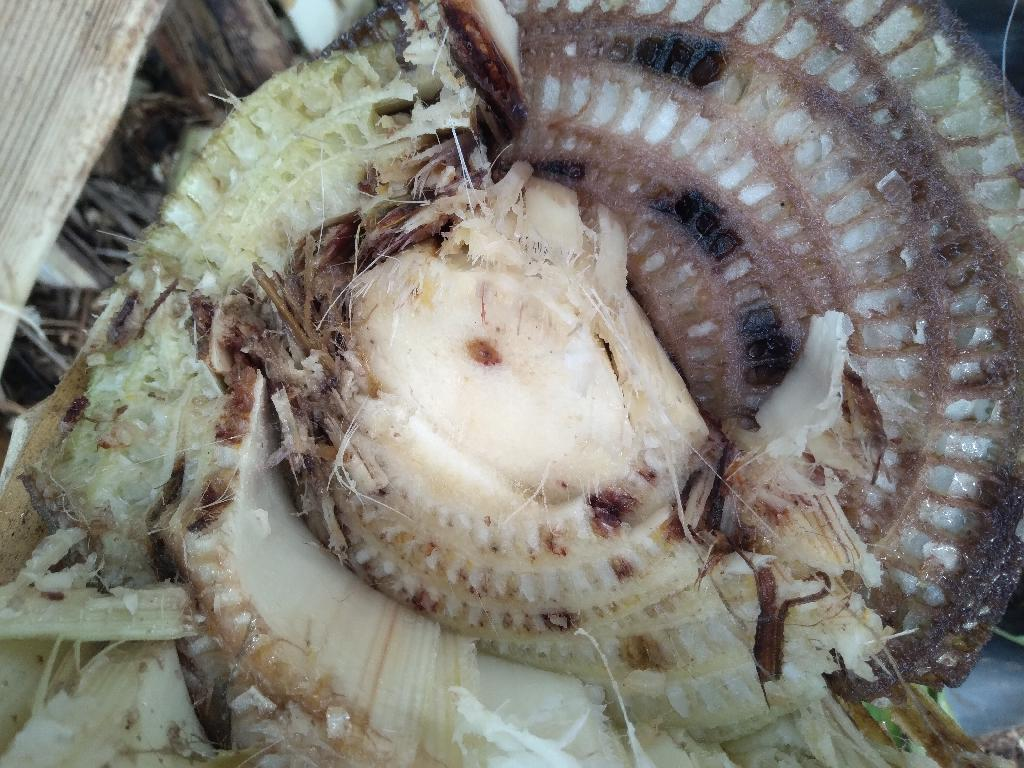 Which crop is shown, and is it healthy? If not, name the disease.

banana, fusarium wilt race 1
